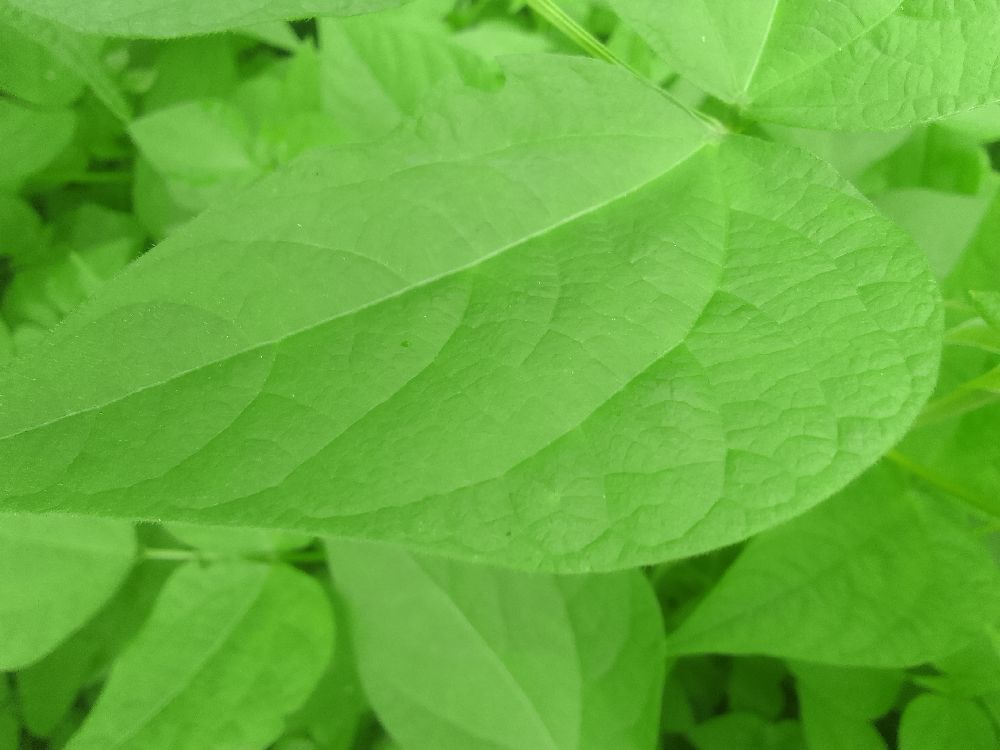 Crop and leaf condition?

common bean, healthy
